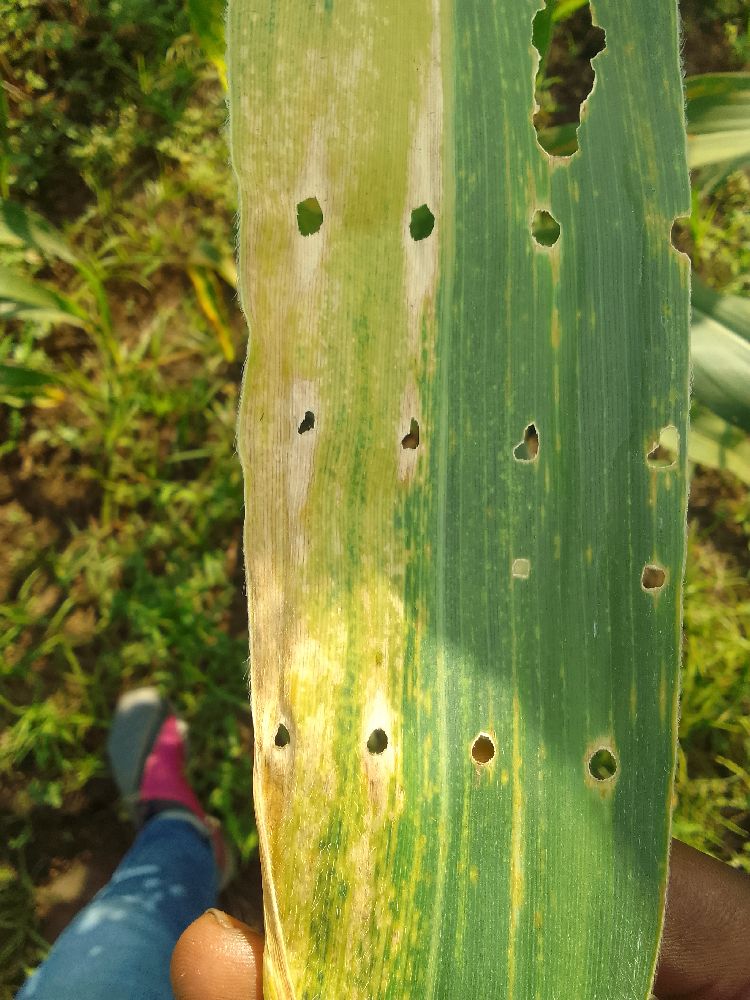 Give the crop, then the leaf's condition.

maize, maize lethal necrosis
